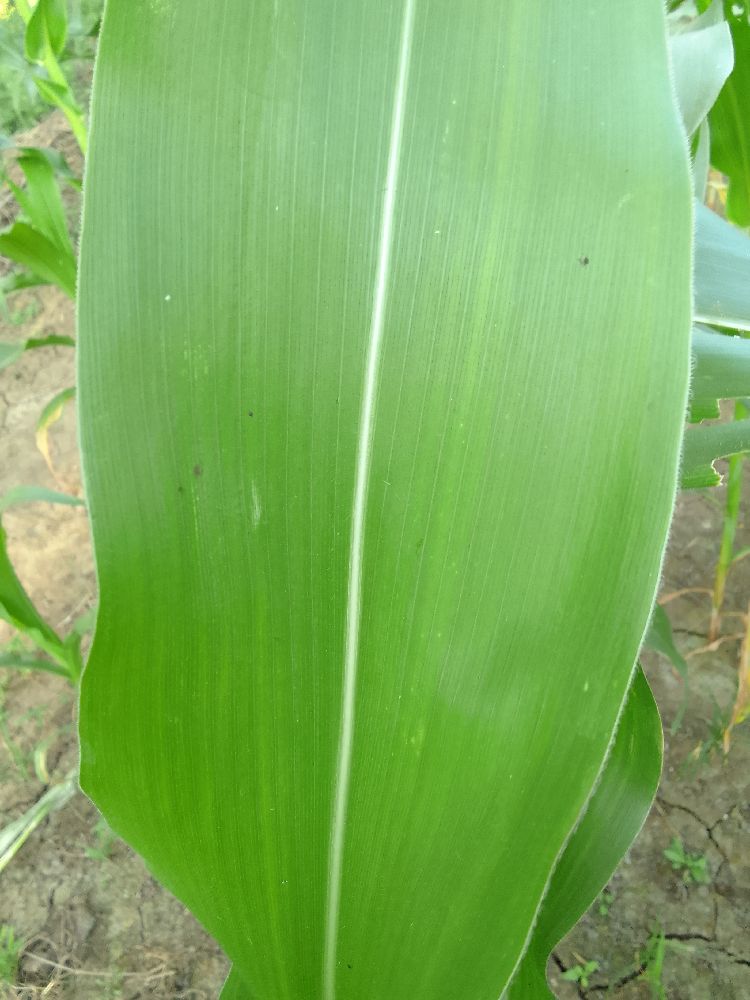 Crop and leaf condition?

maize, healthy
